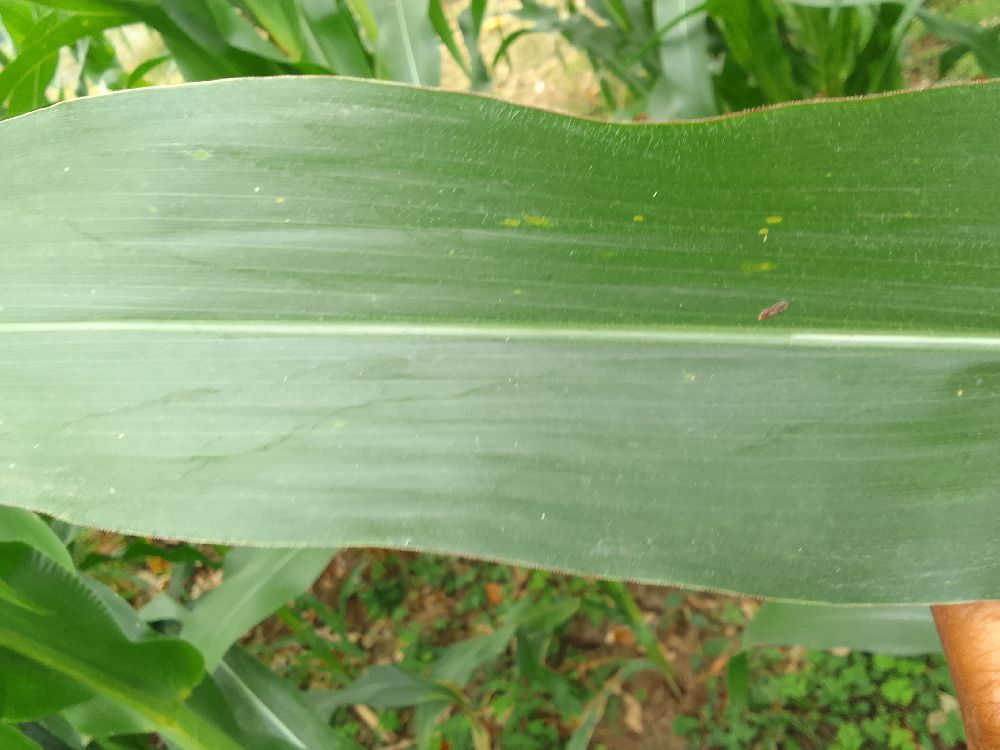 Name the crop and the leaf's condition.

maize, healthy
